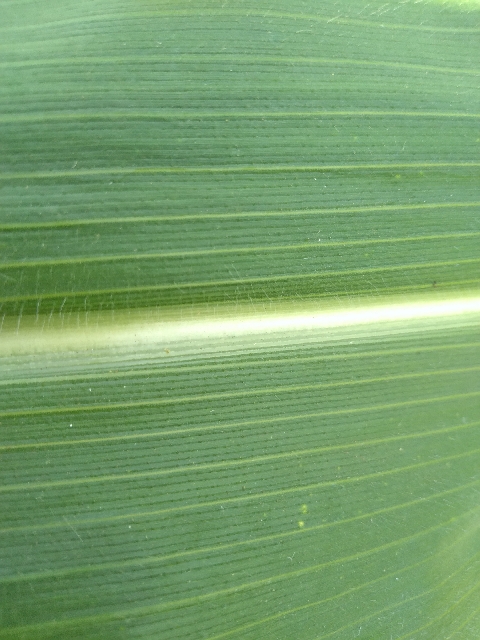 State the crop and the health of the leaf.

maize, healthy
